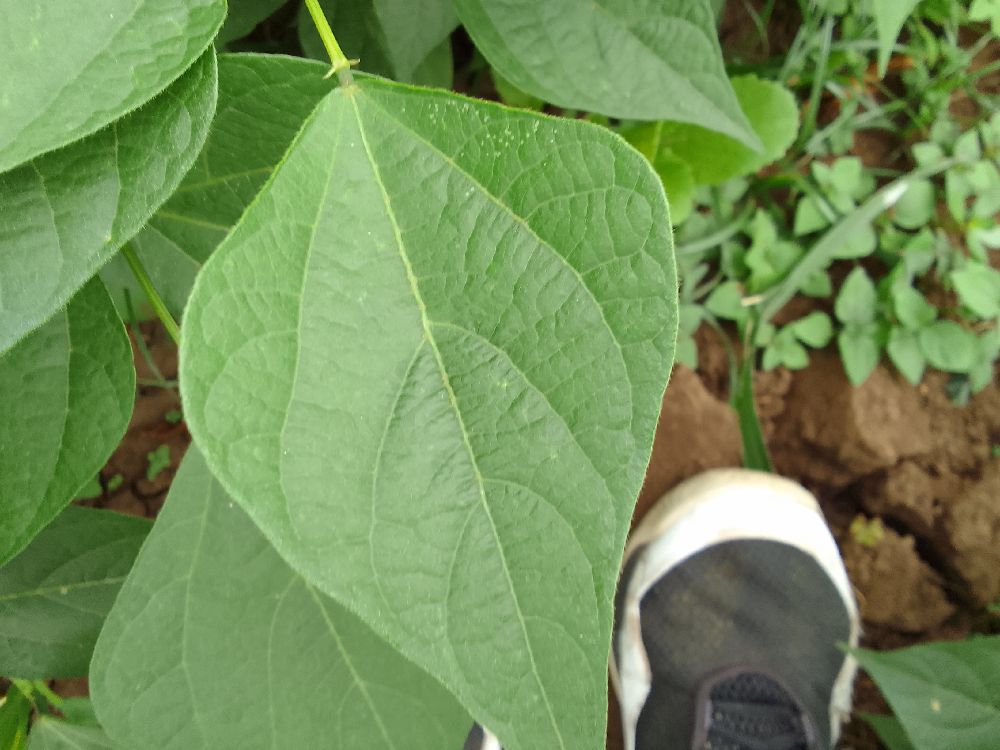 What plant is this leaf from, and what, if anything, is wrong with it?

common bean, healthy
